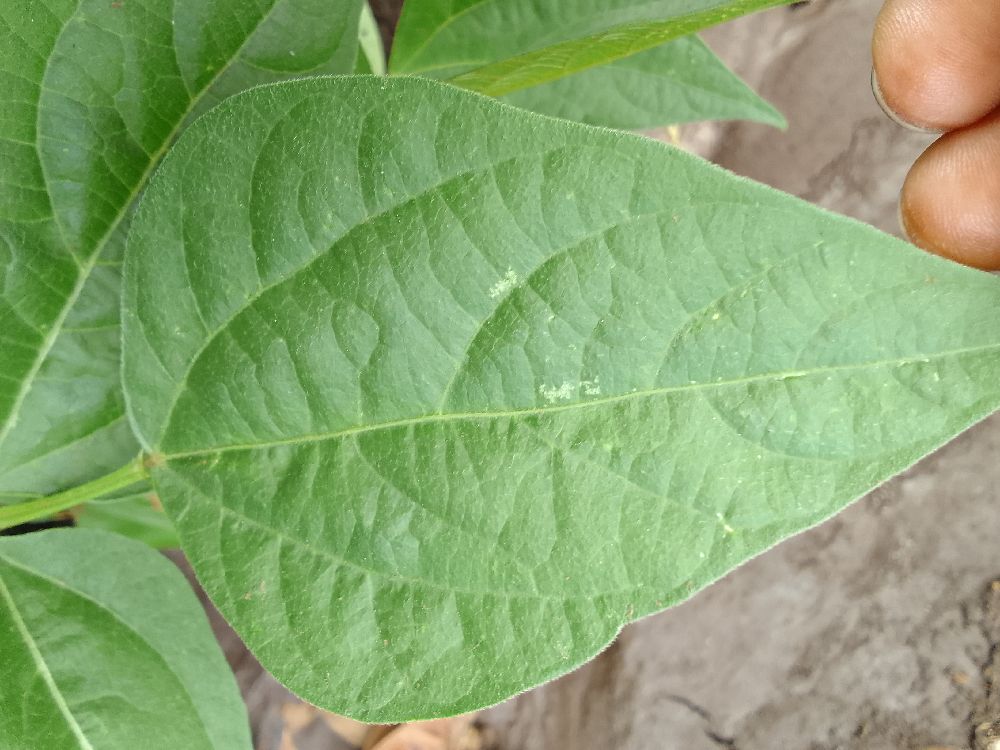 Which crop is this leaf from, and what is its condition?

common bean, healthy
